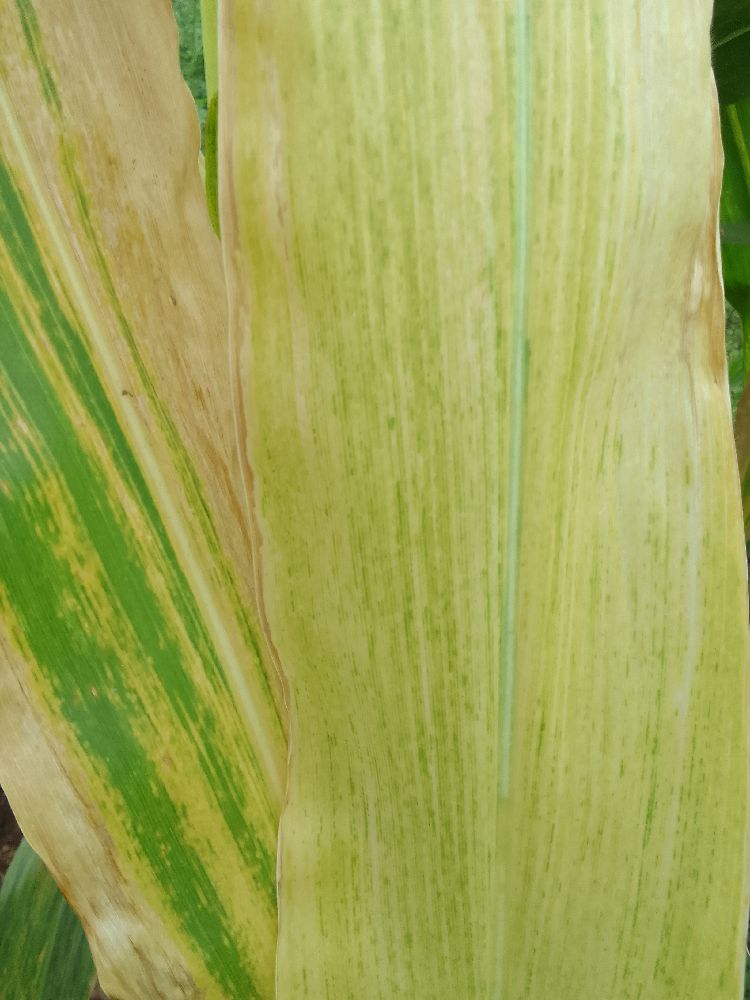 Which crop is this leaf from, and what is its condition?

maize, maize lethal necrosis
